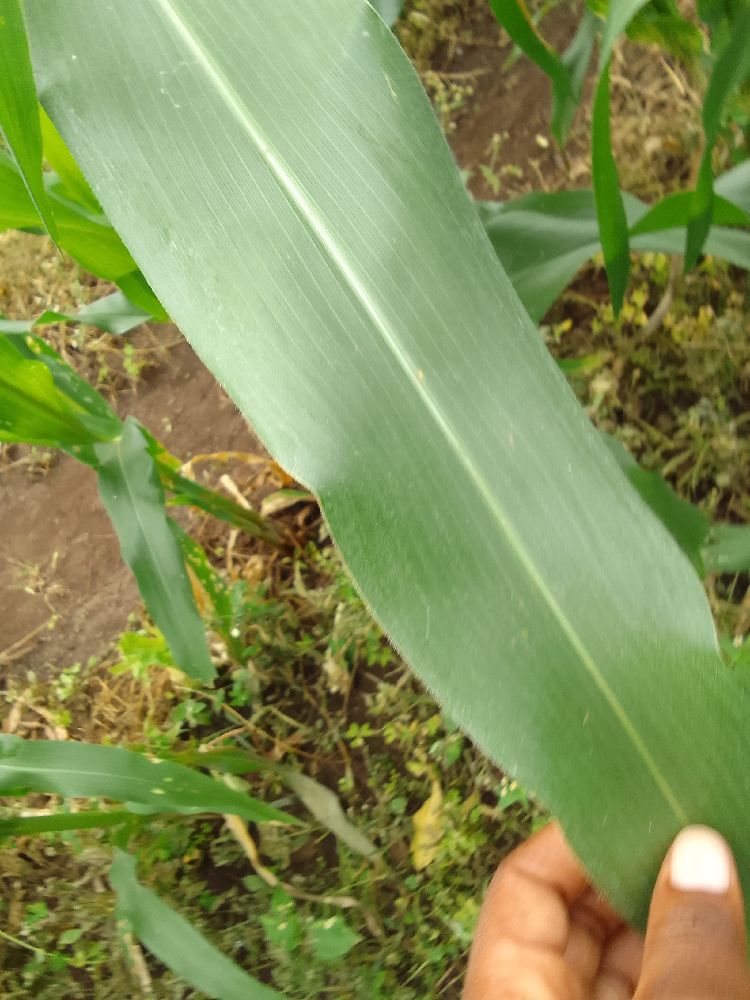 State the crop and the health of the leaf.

maize, healthy
